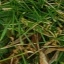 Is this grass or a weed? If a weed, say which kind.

grass
